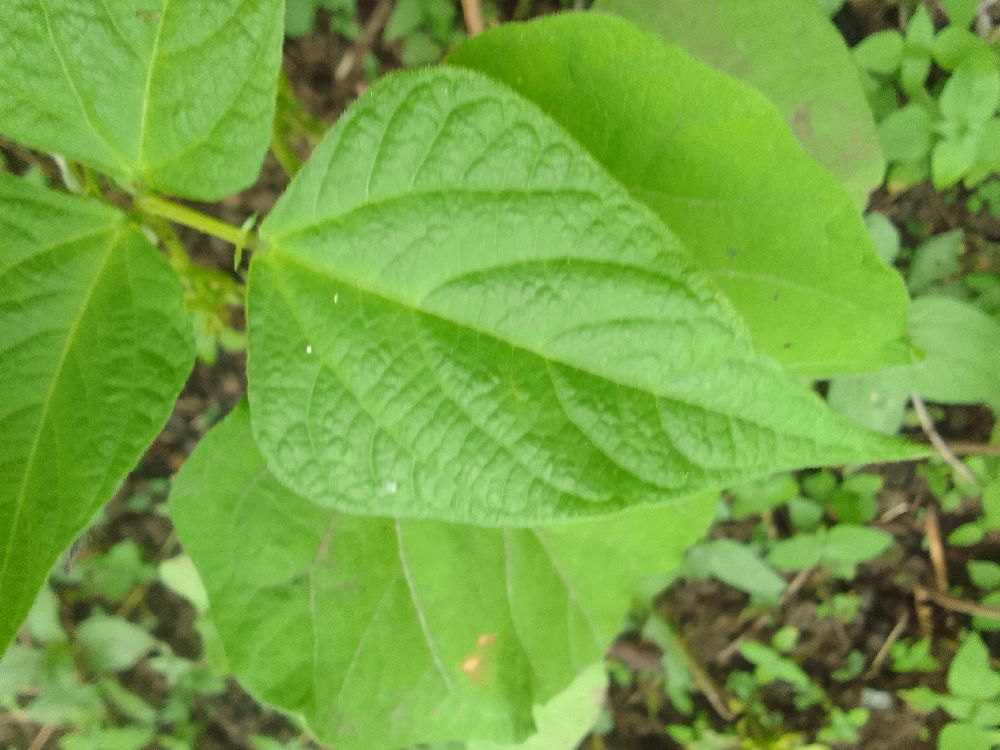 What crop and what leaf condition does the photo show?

common bean, healthy
